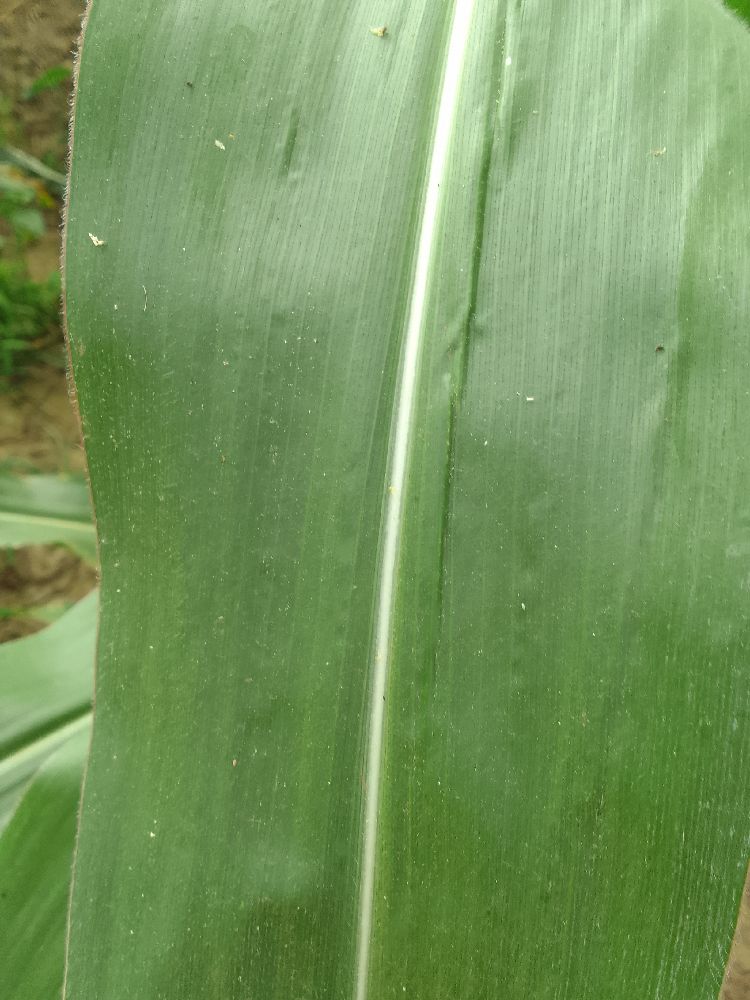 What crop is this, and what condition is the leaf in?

maize, healthy
